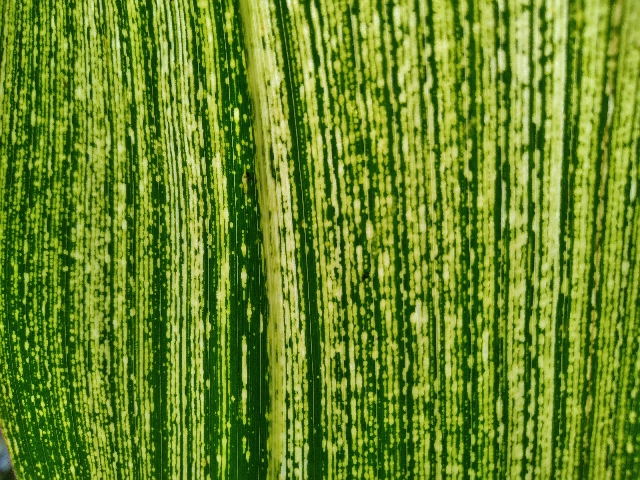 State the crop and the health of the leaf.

maize, maize streak virus
